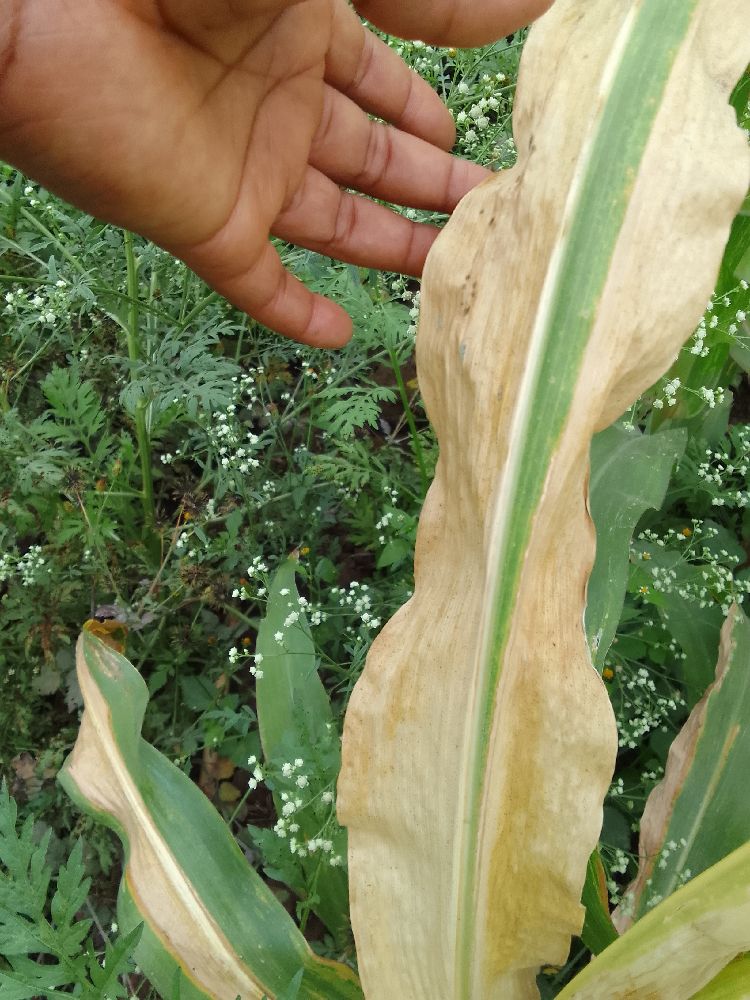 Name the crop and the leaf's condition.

maize, maize lethal necrosis
